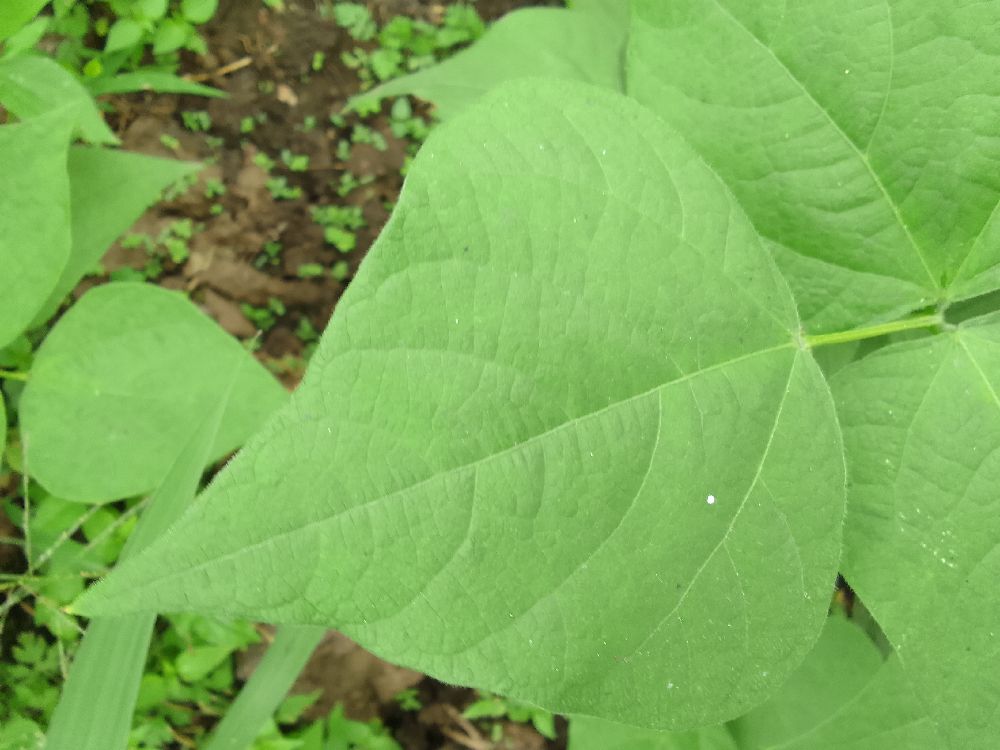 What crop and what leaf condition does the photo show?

common bean, healthy
